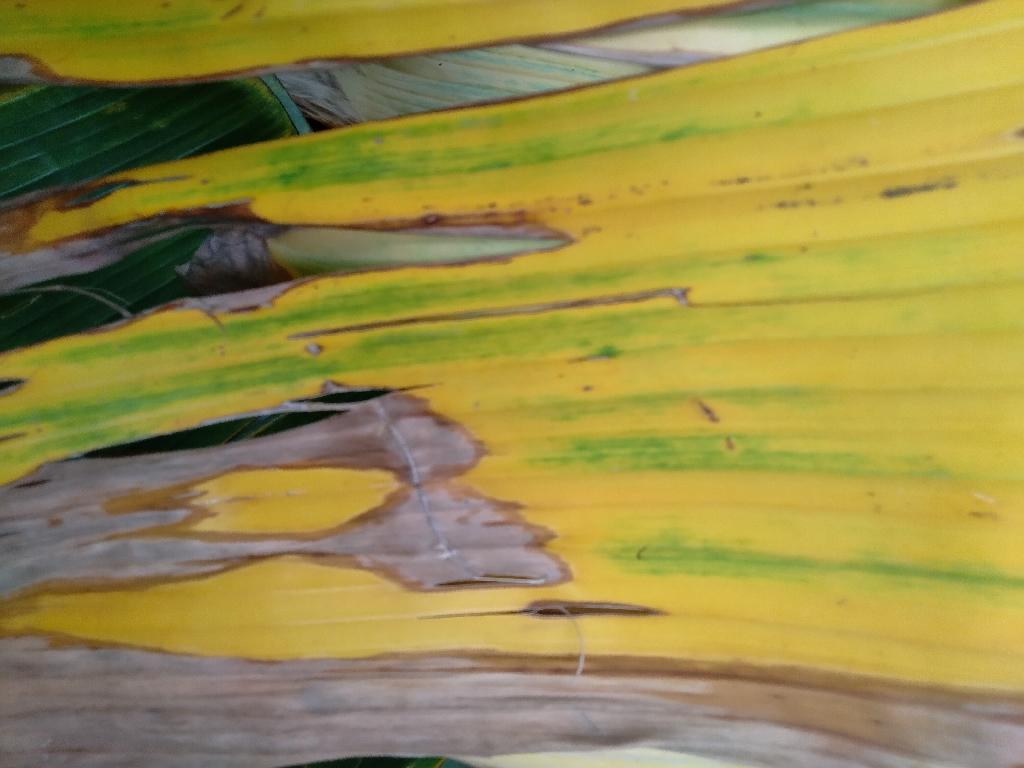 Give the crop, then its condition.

banana, fusarium wilt race 1
